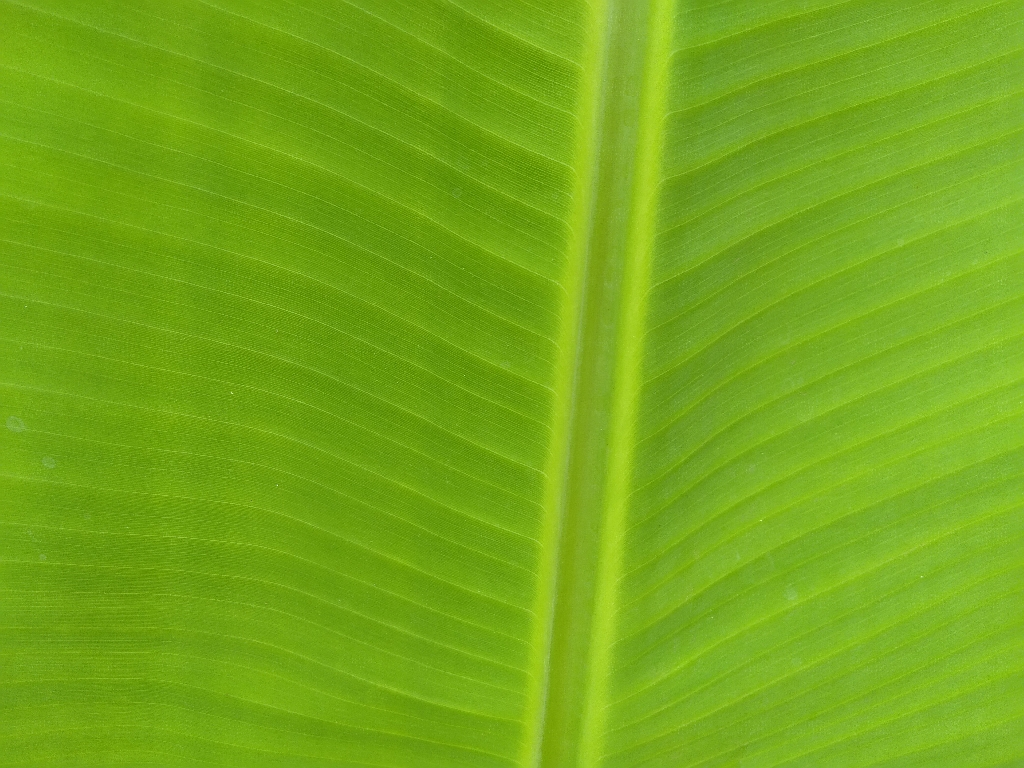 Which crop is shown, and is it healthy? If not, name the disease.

banana, healthy
